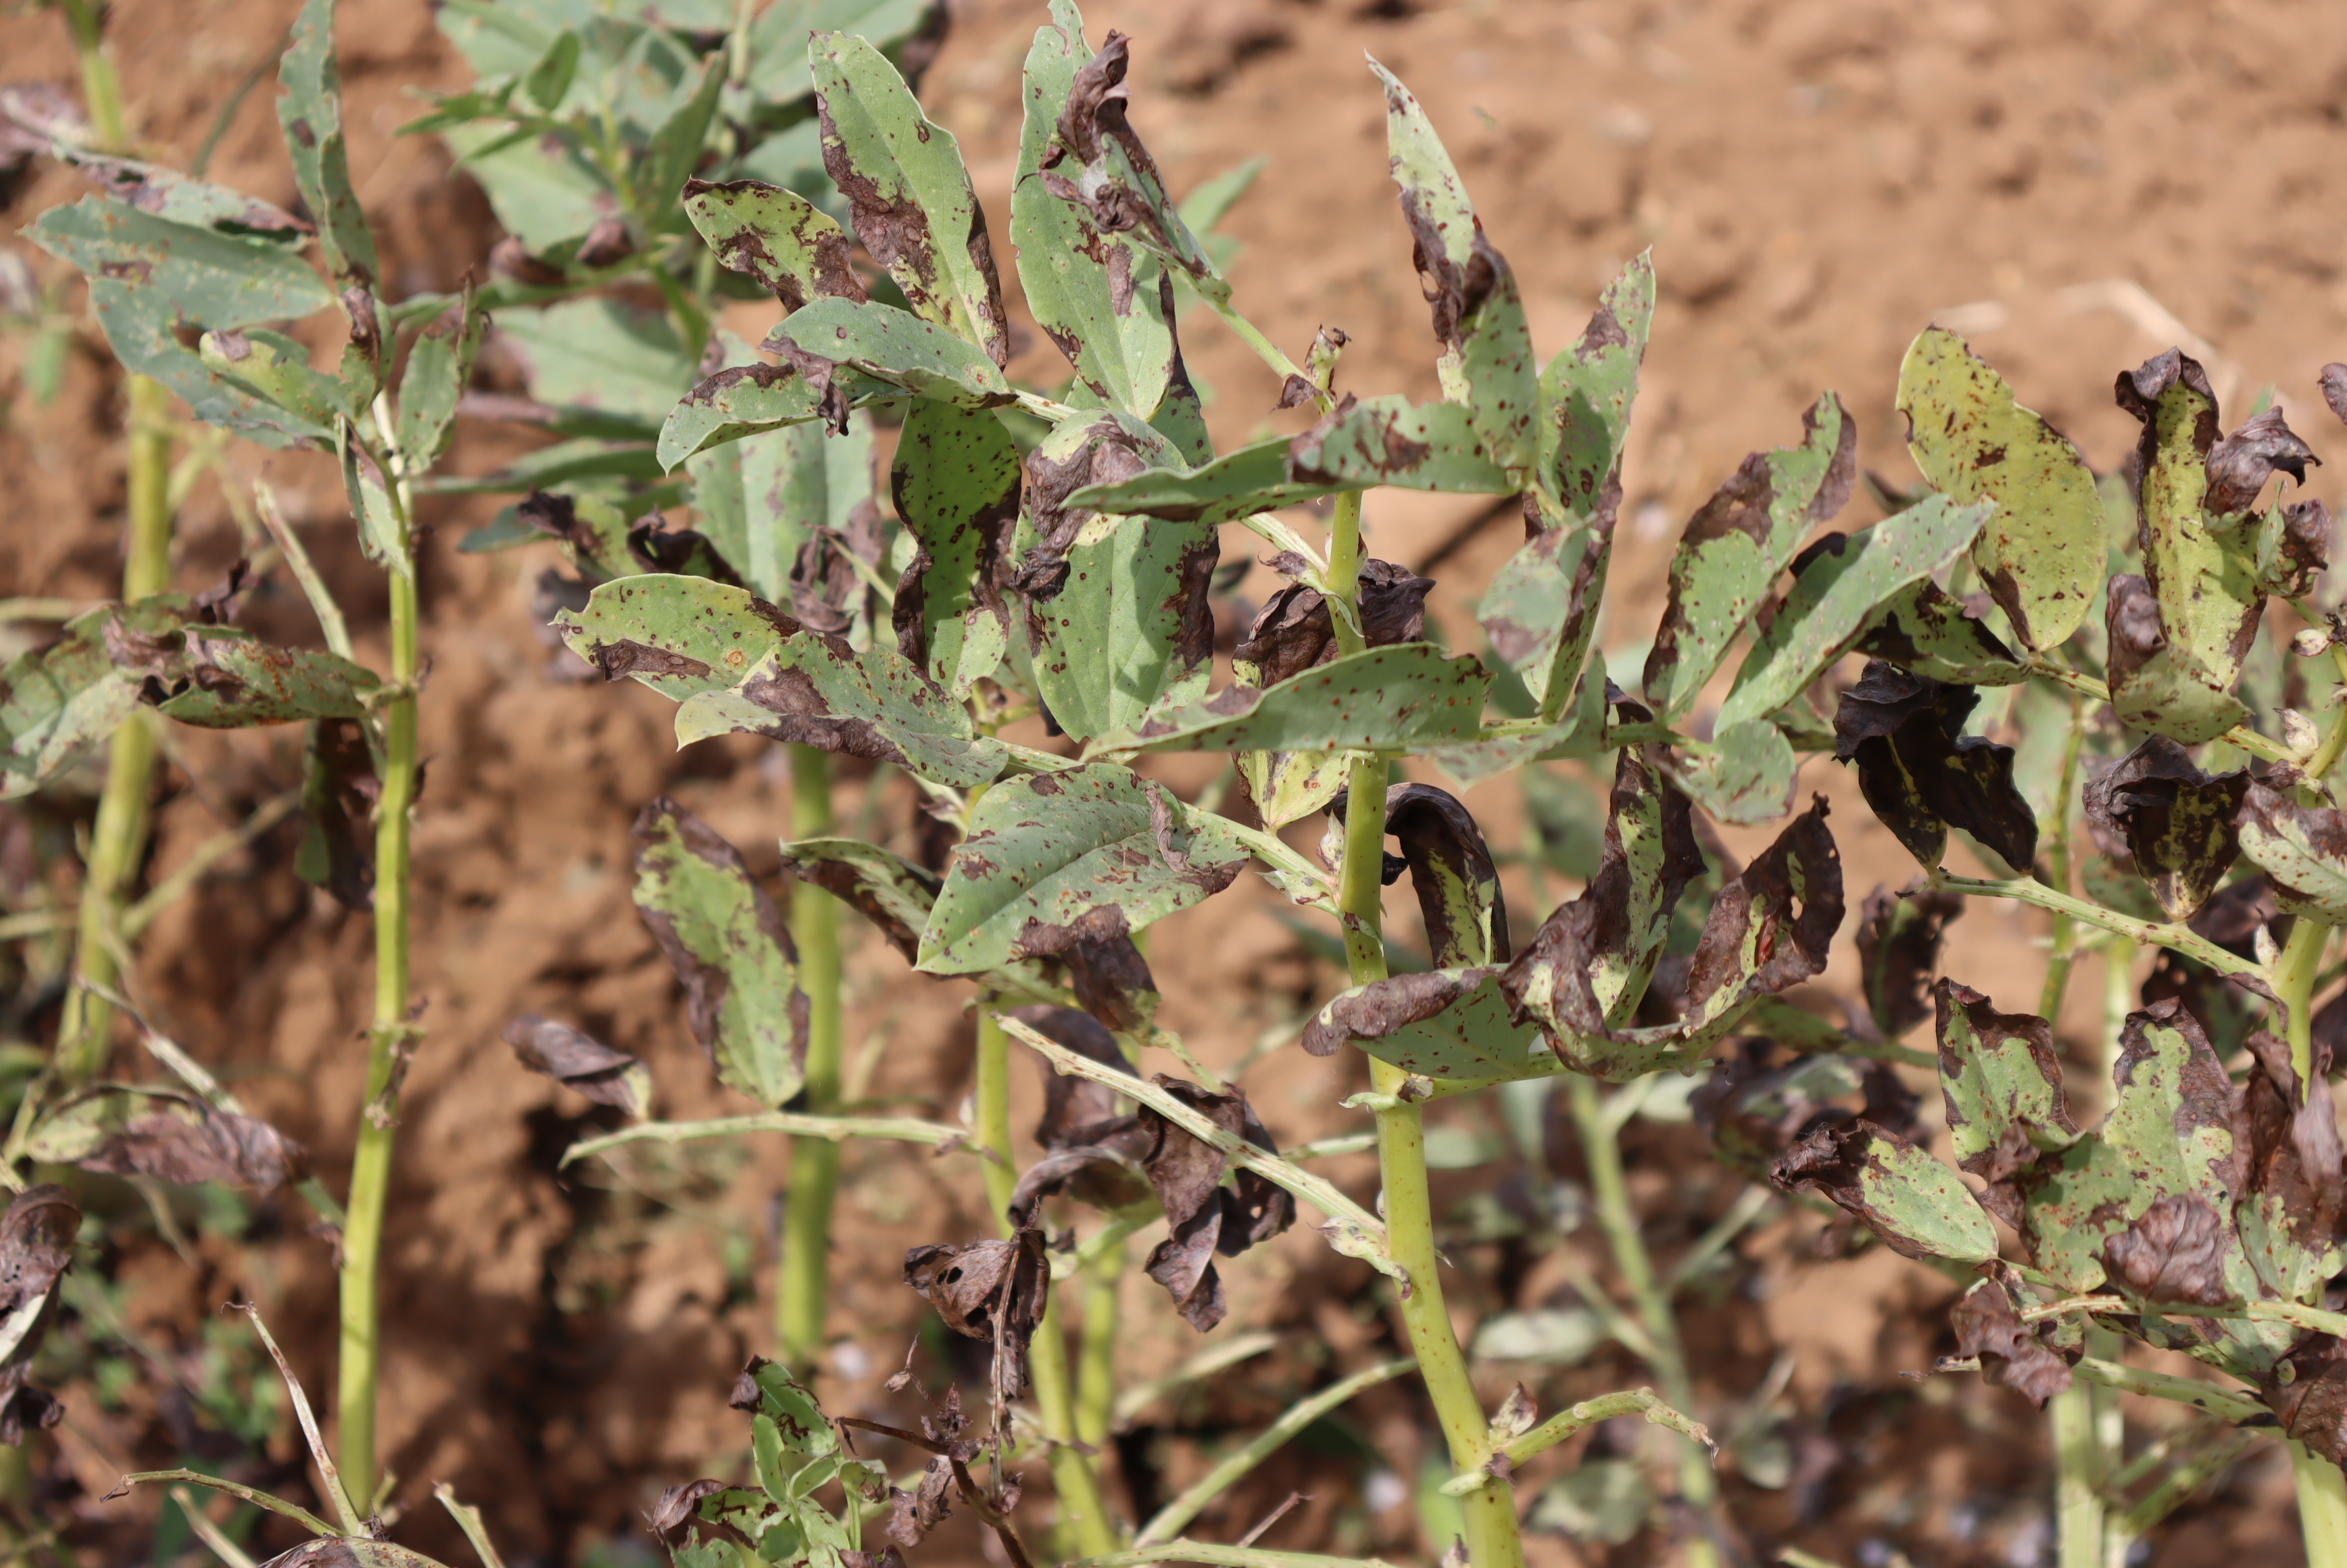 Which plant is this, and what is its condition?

faba bean, chocolate spot, rust
